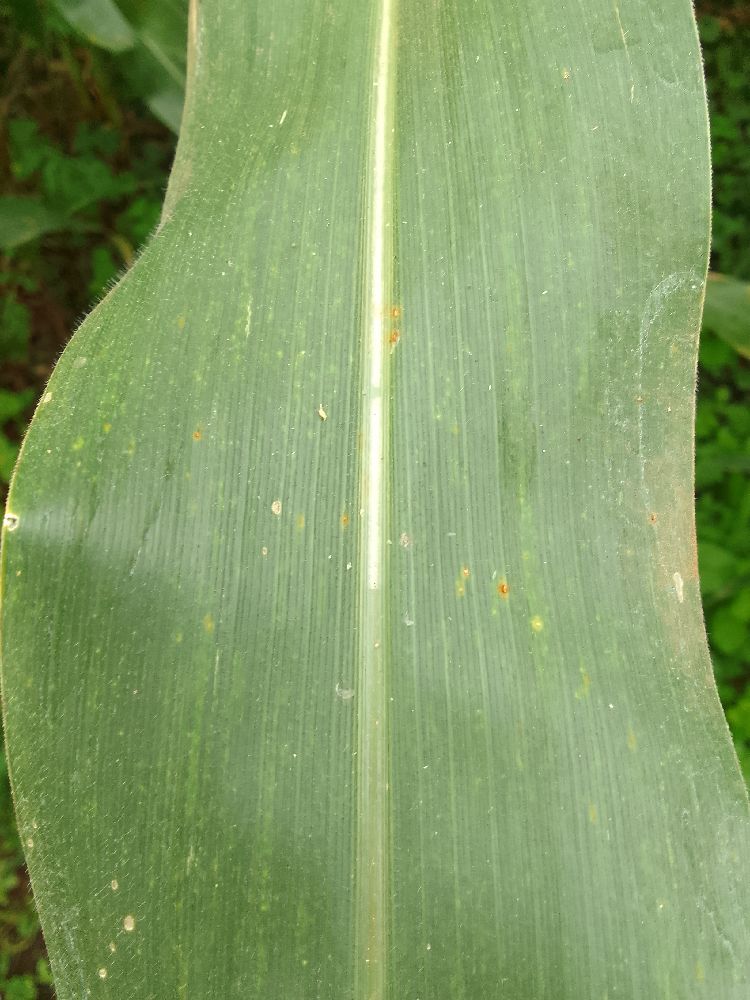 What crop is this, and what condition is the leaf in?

maize, healthy
